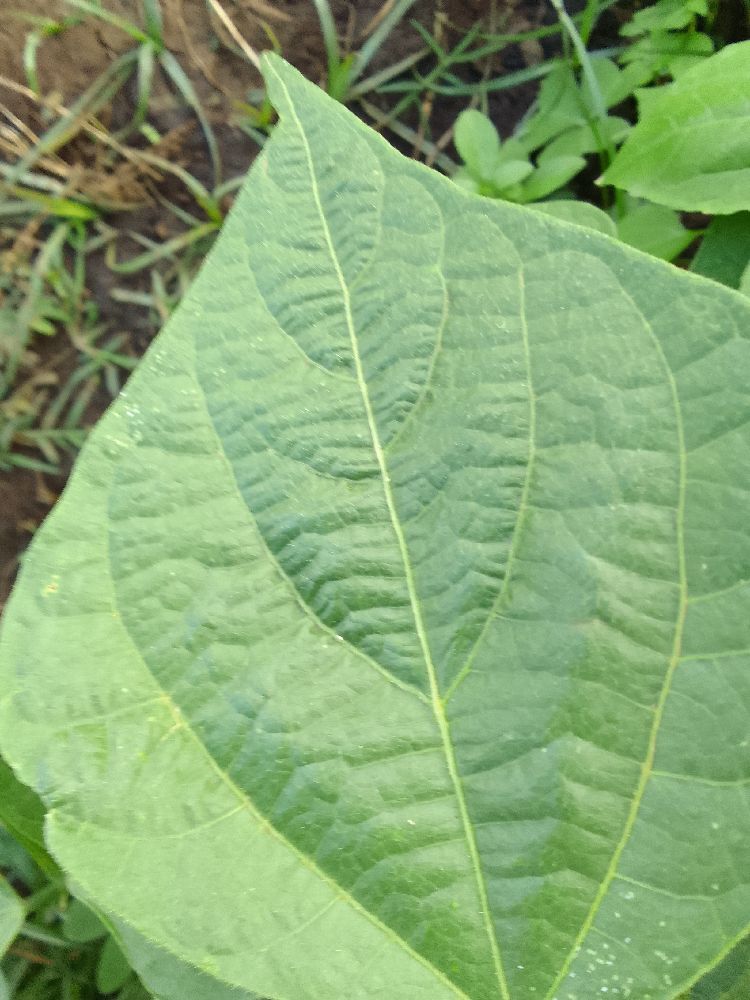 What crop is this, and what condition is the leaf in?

common bean, healthy
